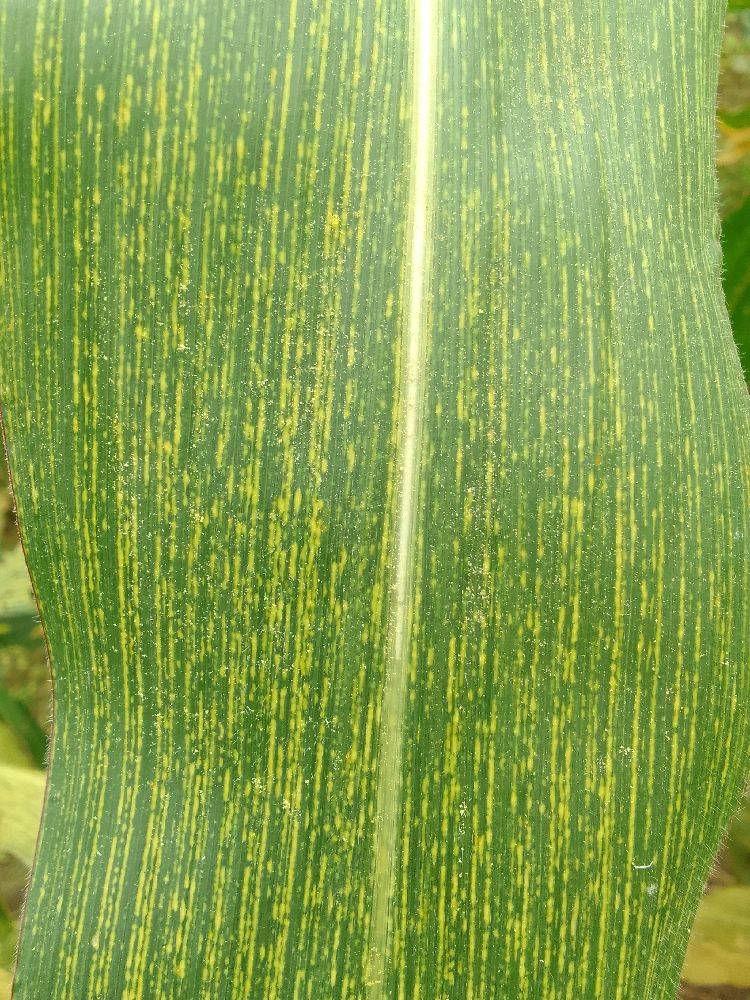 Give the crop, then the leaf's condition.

maize, maize streak virus
